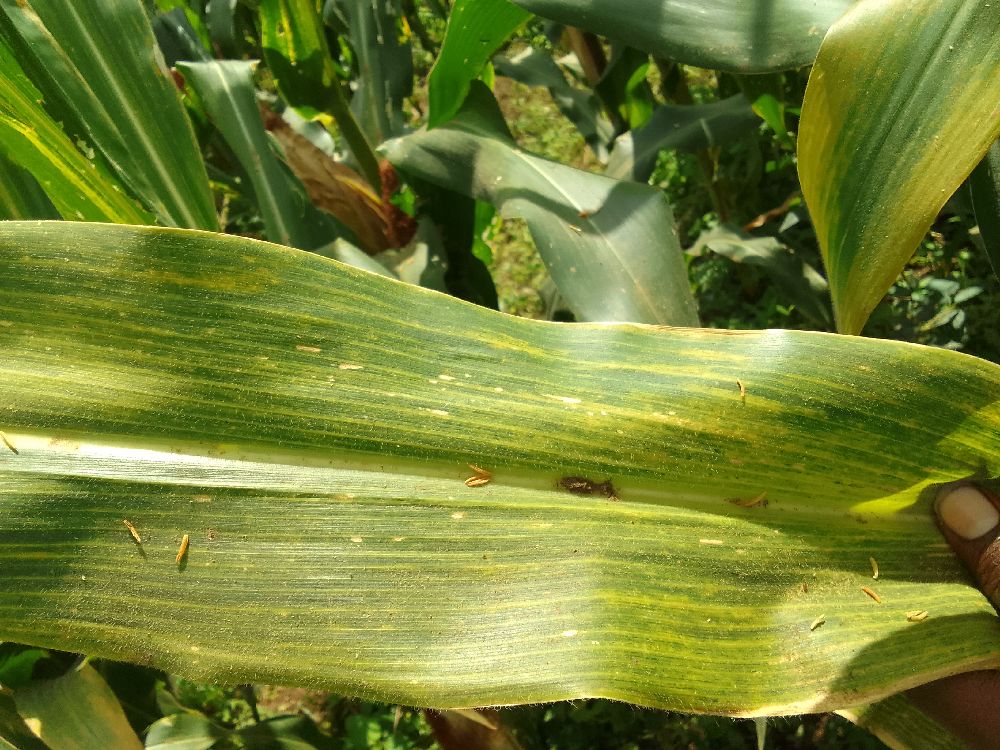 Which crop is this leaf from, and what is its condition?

maize, maize lethal necrosis
